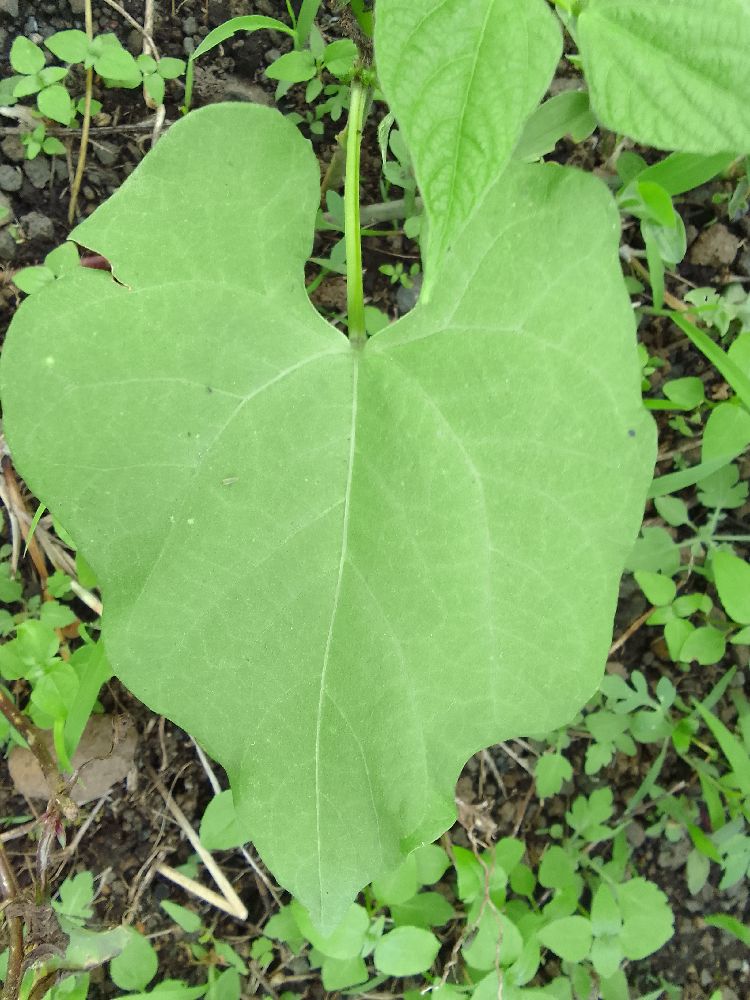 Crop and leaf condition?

common bean, healthy
